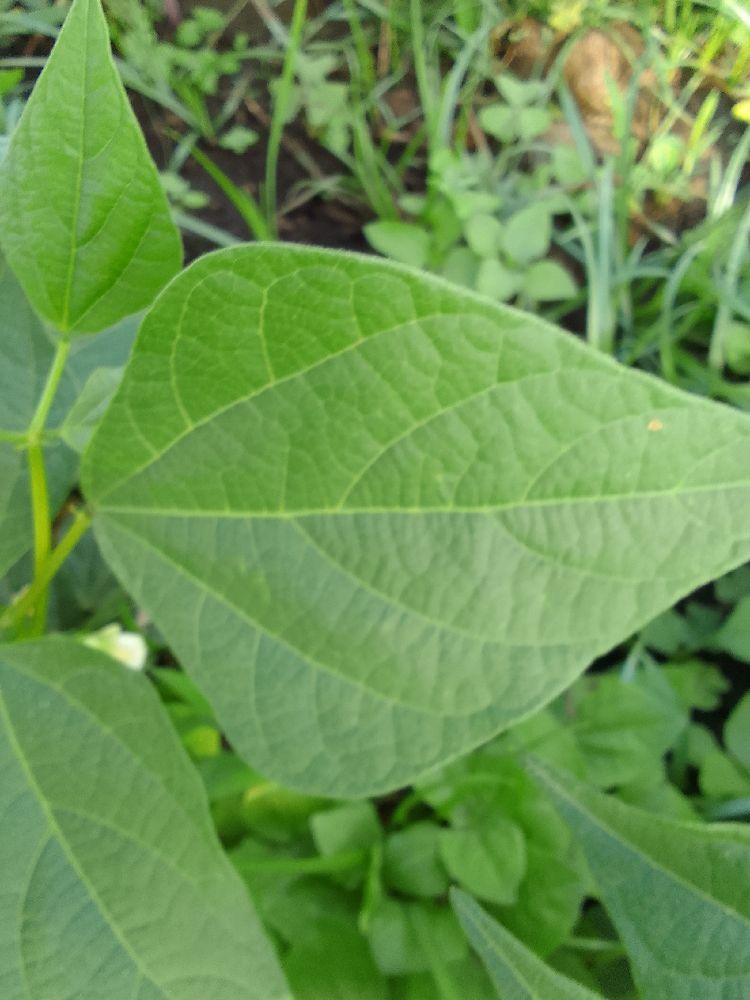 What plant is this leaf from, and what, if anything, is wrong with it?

common bean, healthy
